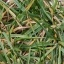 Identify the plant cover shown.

grass
